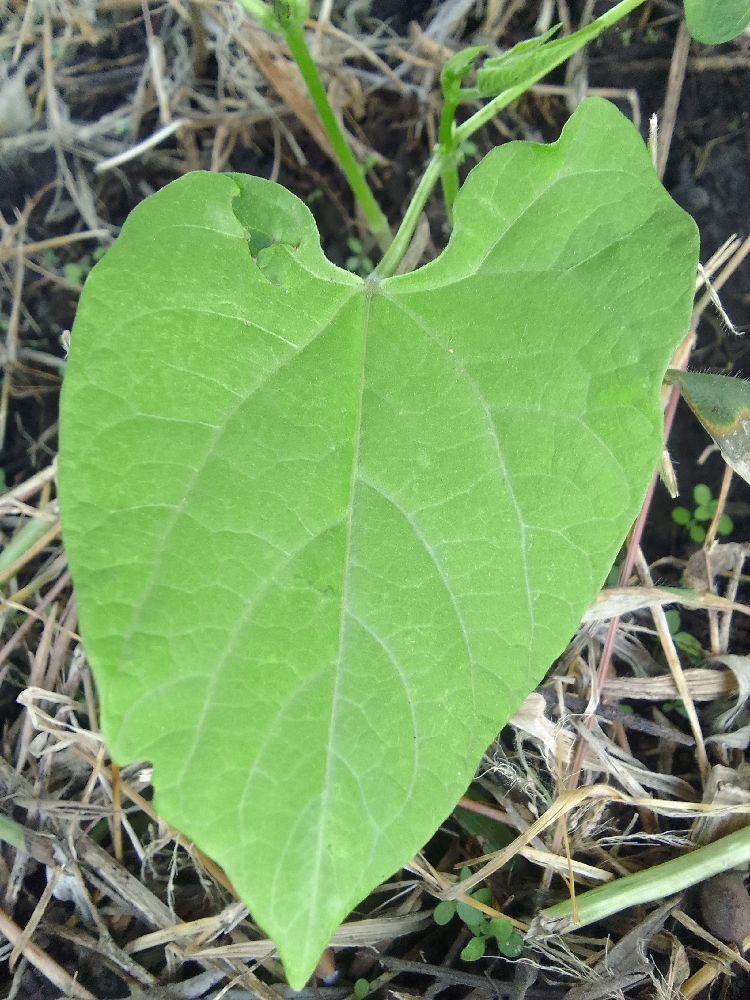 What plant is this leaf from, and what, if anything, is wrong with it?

common bean, healthy
